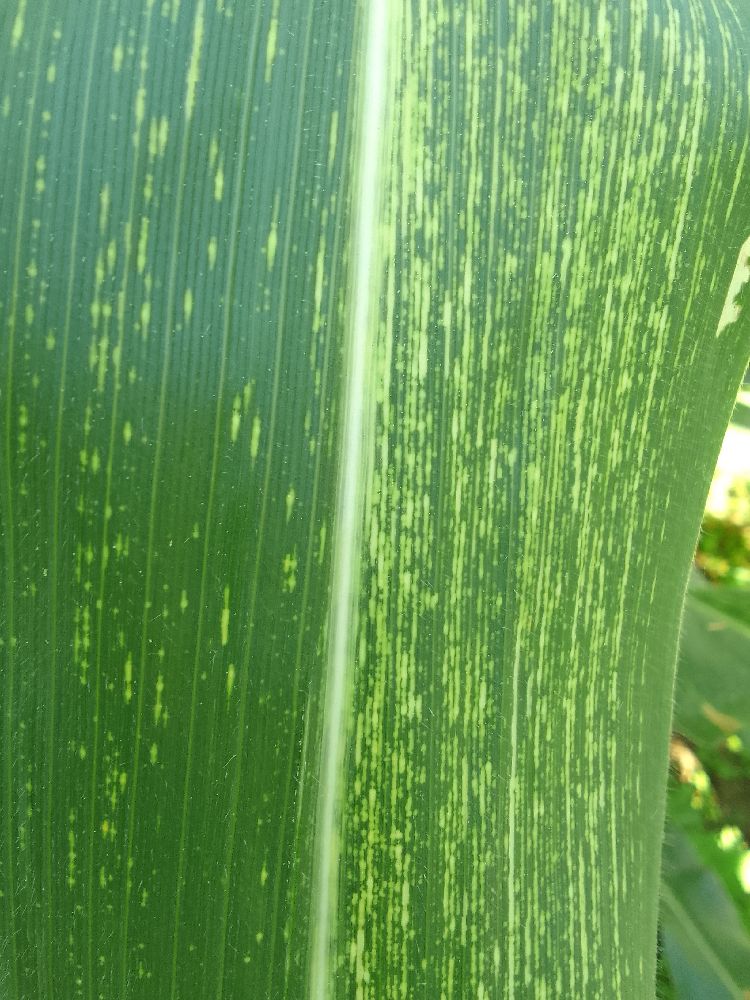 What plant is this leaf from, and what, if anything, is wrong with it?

maize, maize streak virus
